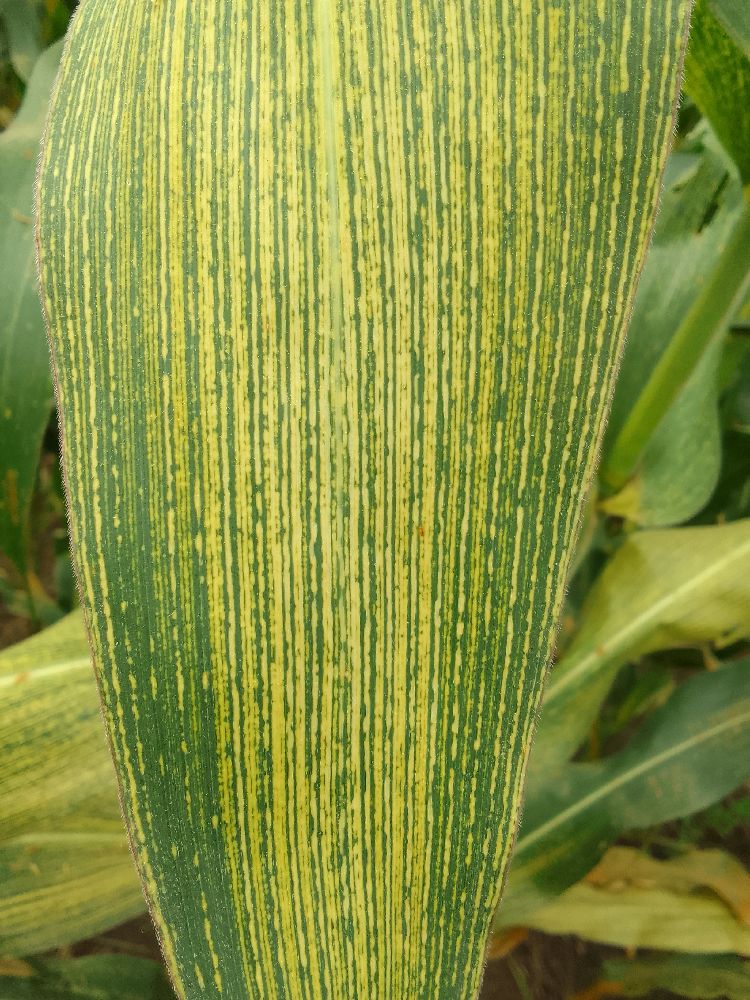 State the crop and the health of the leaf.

maize, maize streak virus
